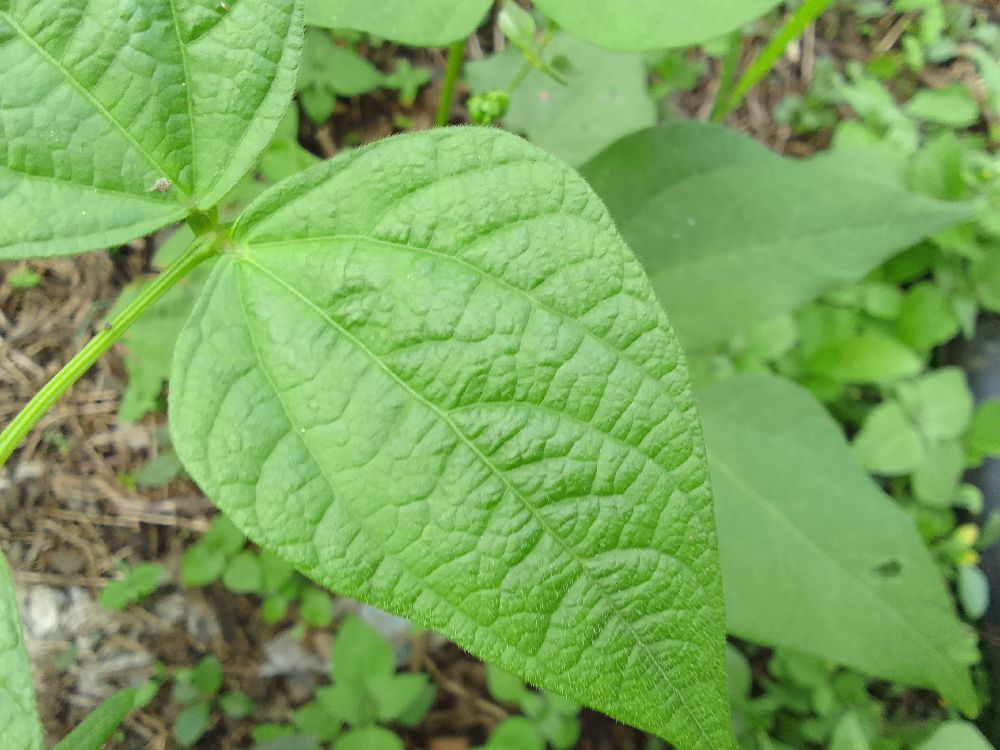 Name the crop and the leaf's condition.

common bean, healthy
